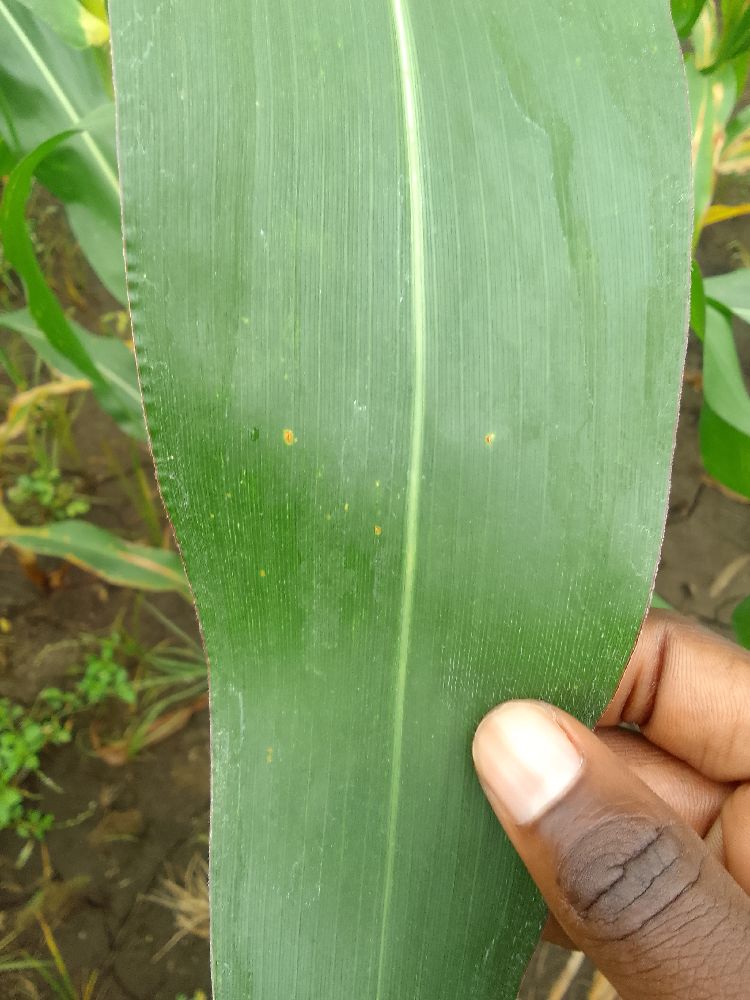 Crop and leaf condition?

maize, healthy
